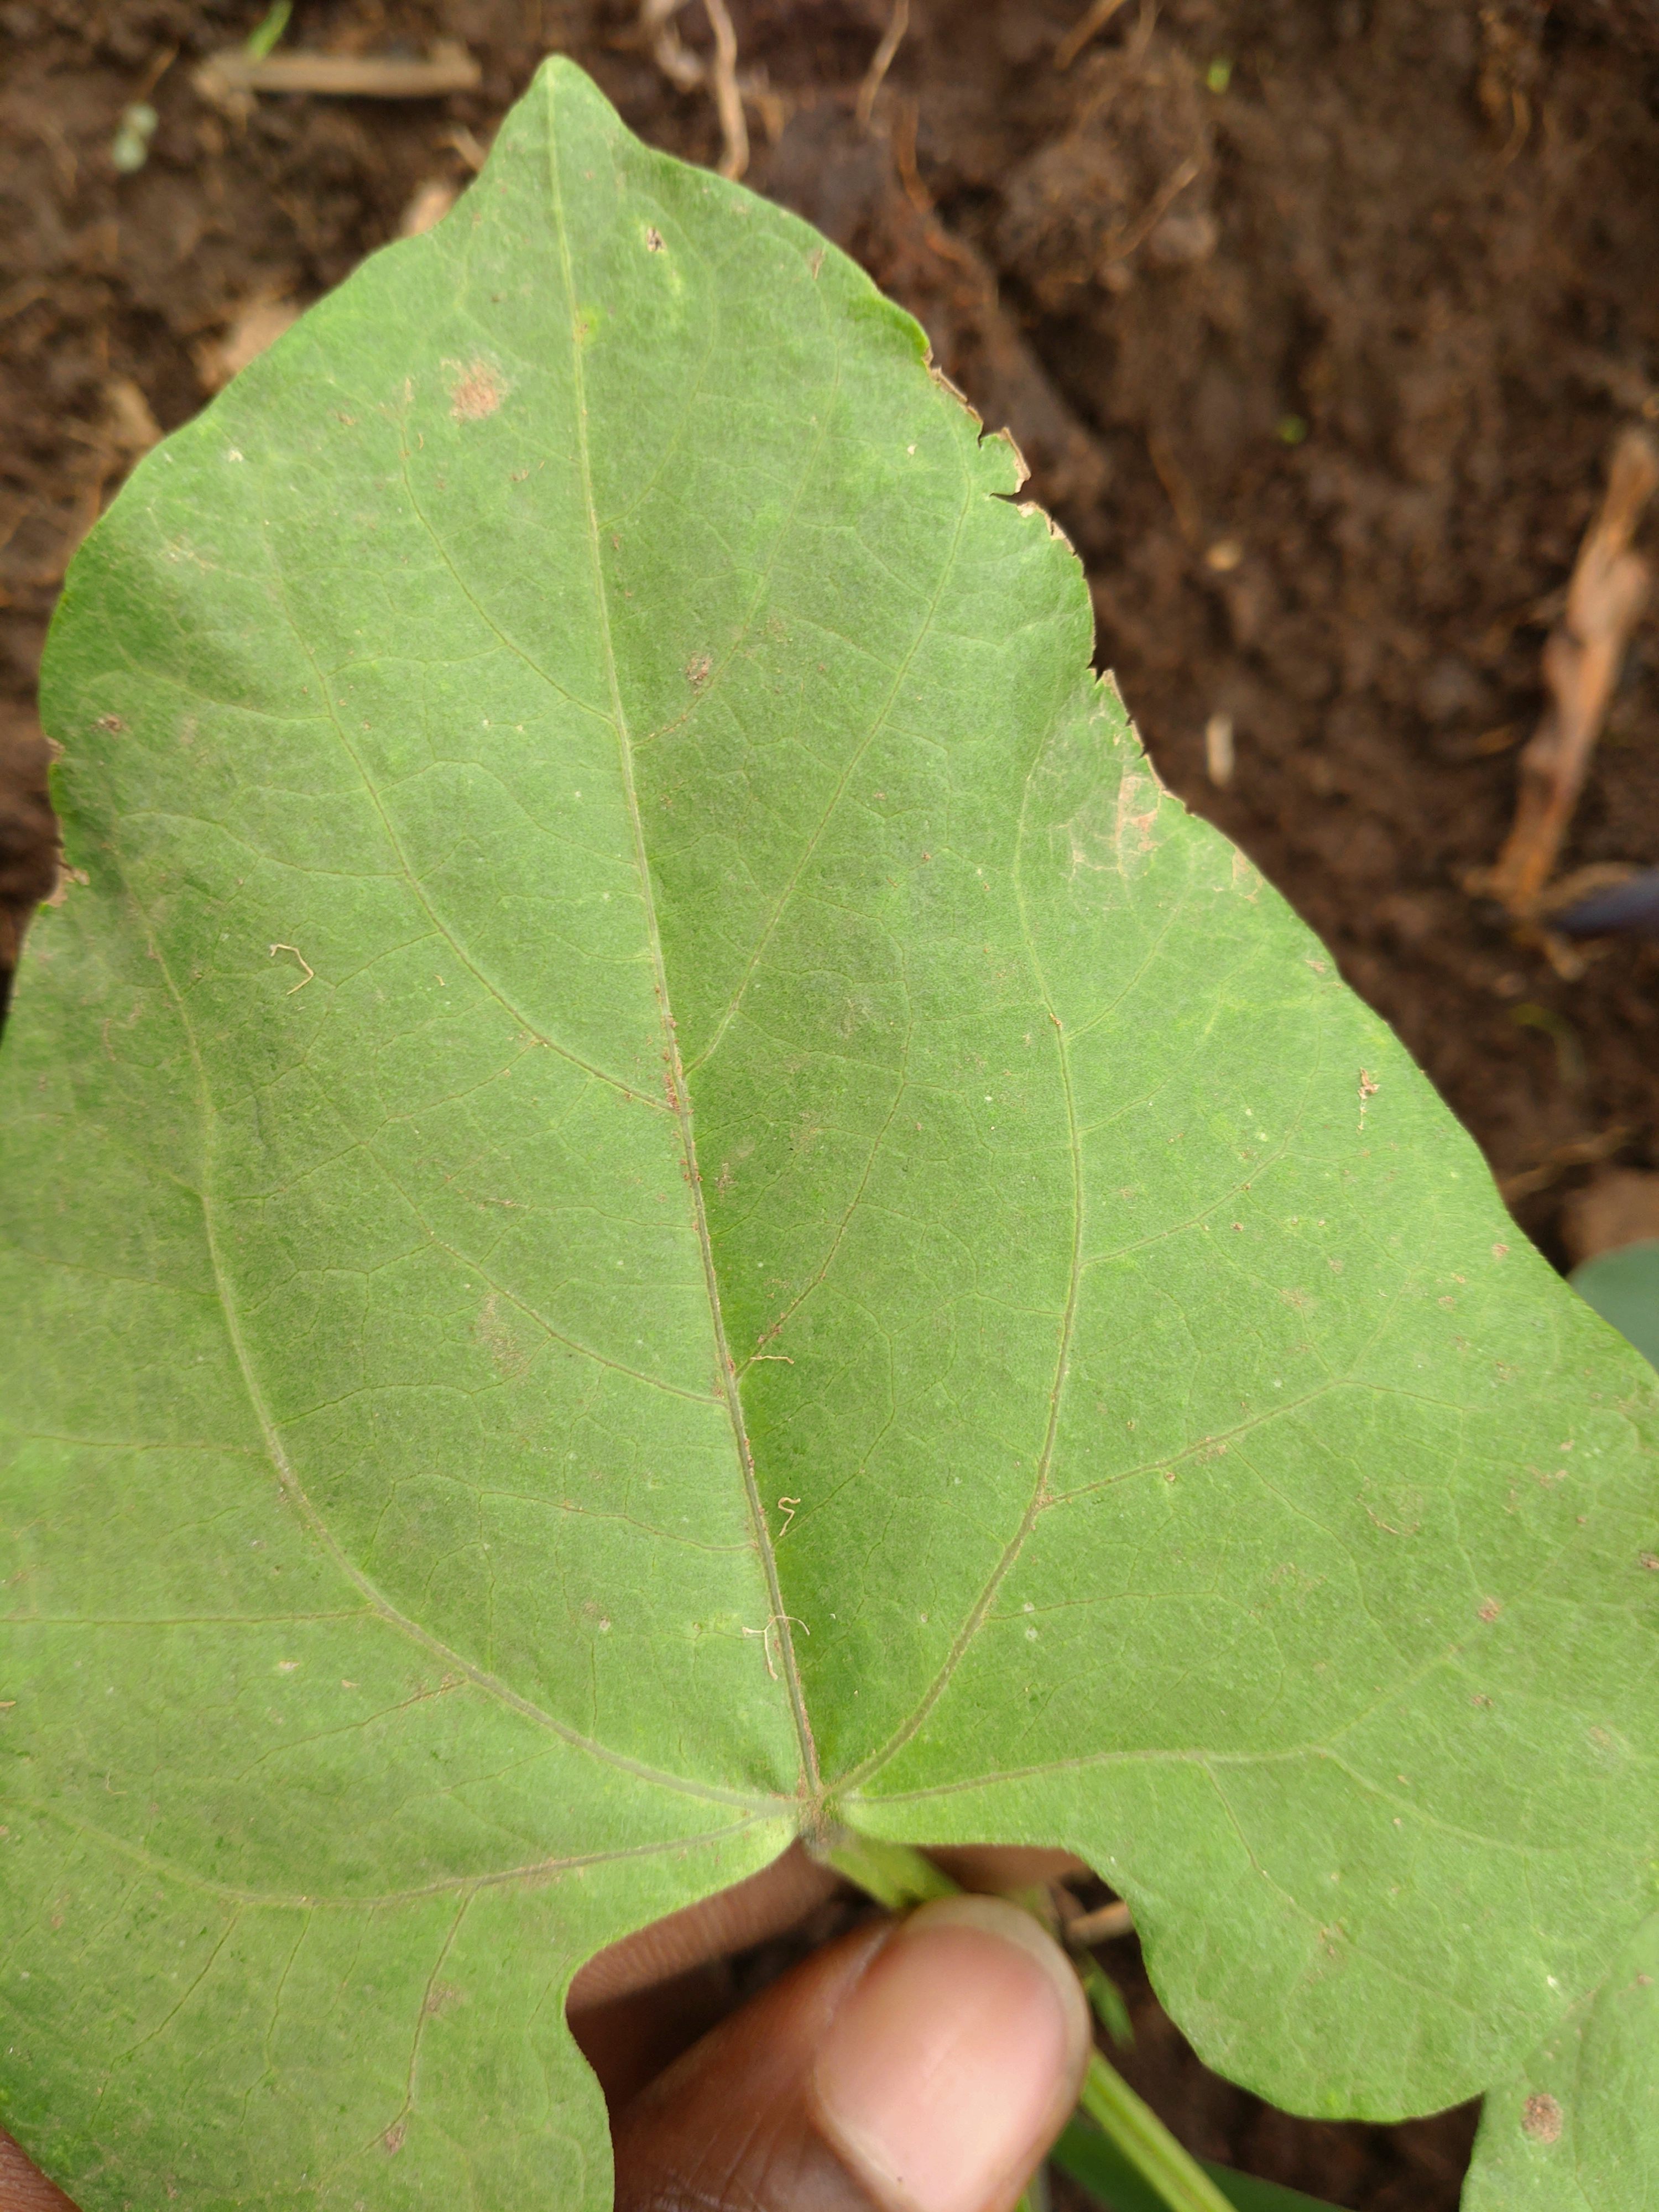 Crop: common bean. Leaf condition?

healthy
